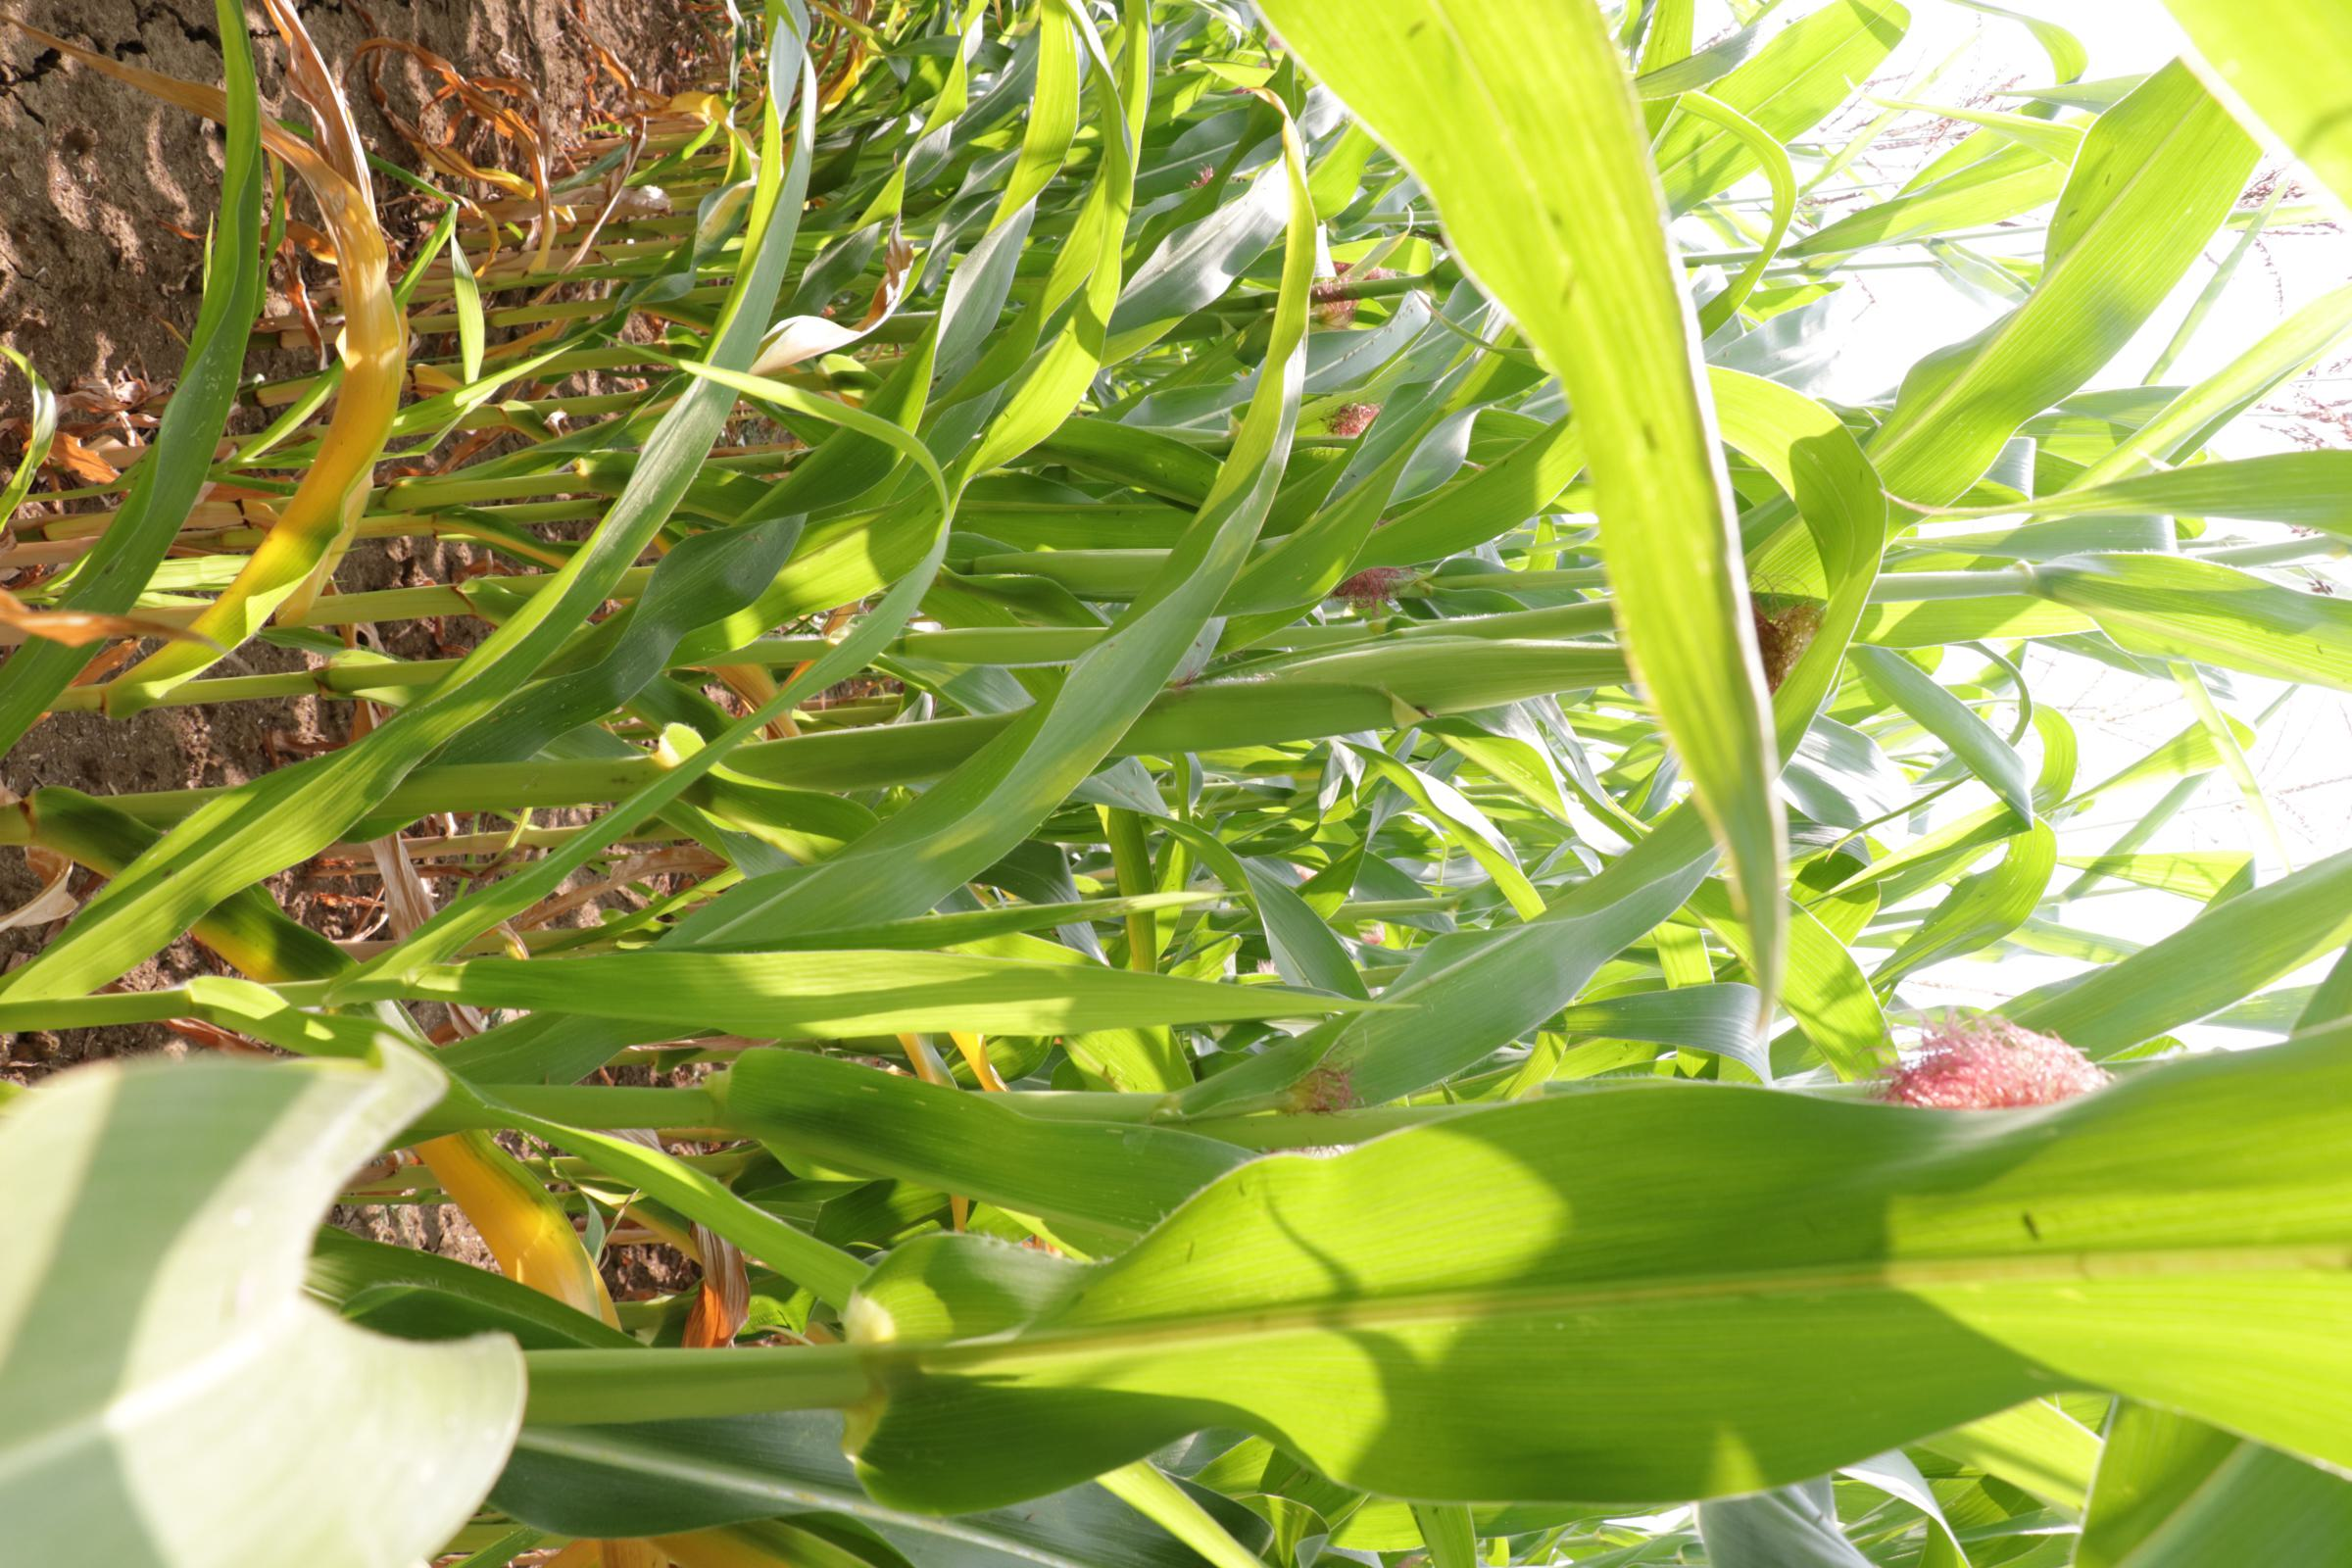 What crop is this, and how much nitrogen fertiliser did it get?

maize, no added nitrogen
